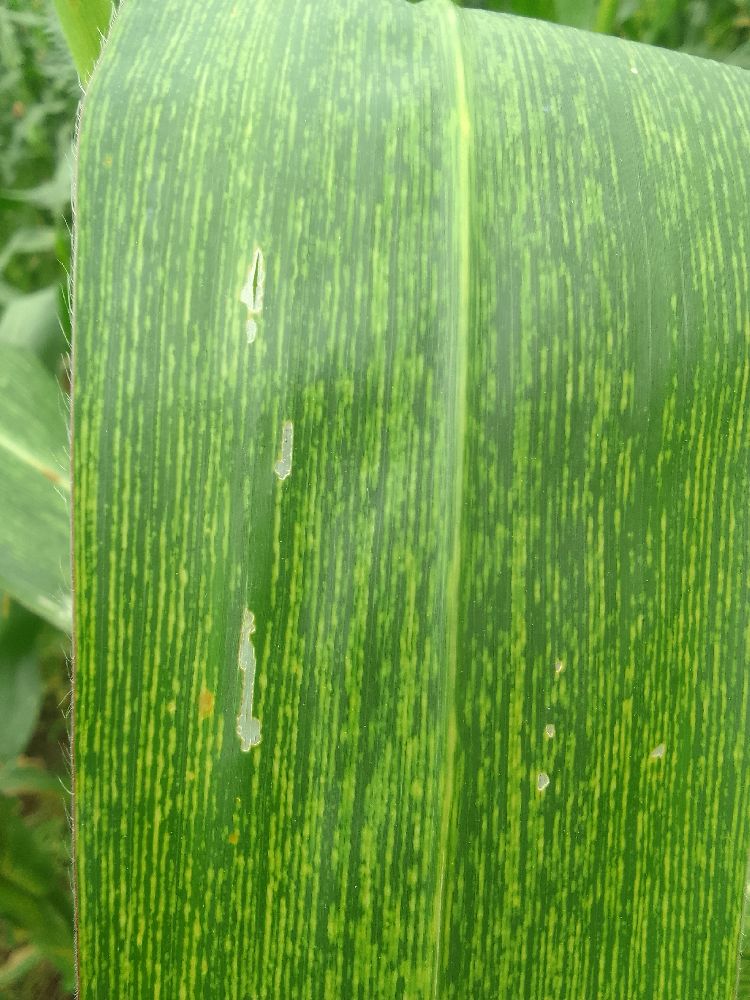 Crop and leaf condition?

maize, maize streak virus
